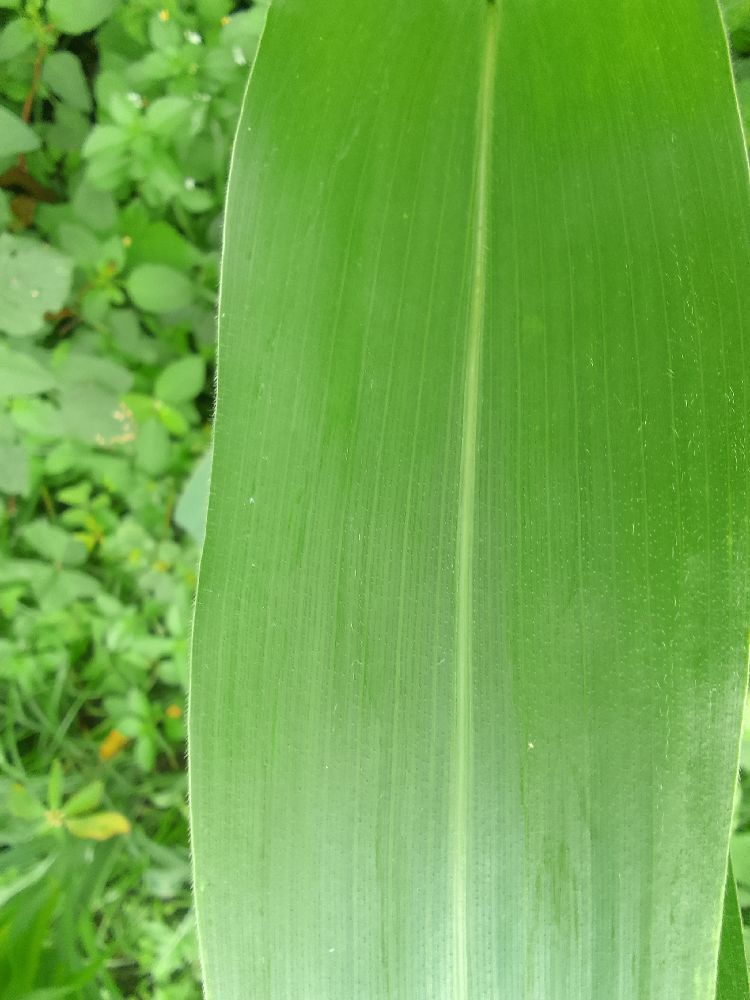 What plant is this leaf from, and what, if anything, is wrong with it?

maize, healthy
